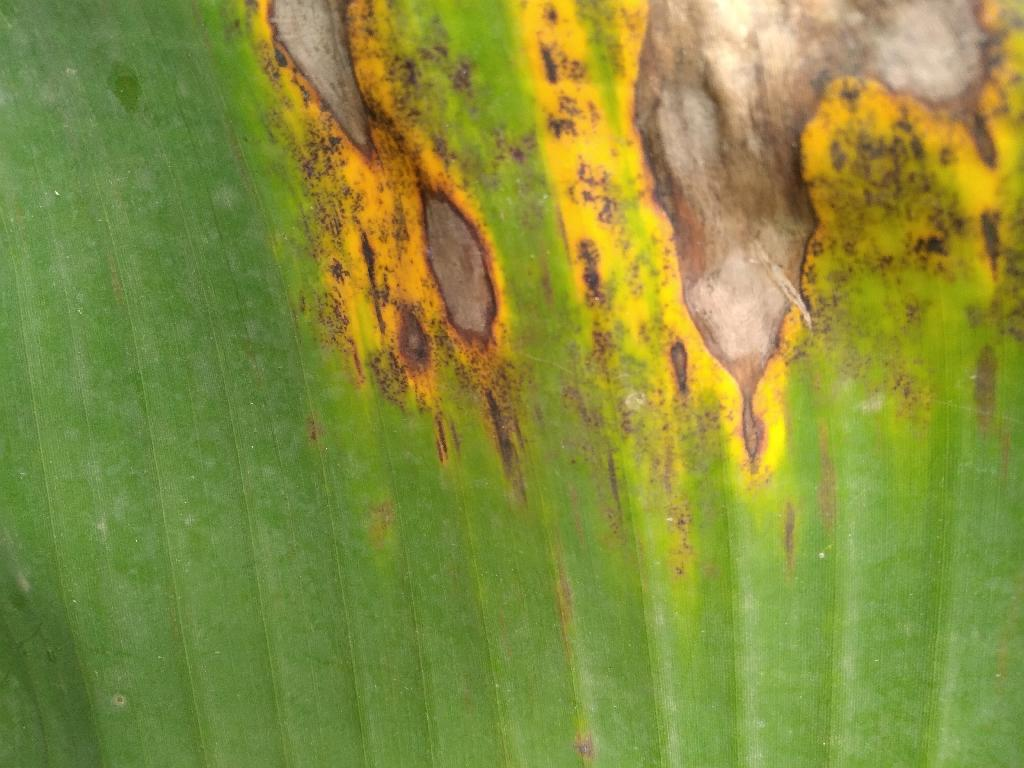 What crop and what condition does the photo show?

banana, black sigatoka
